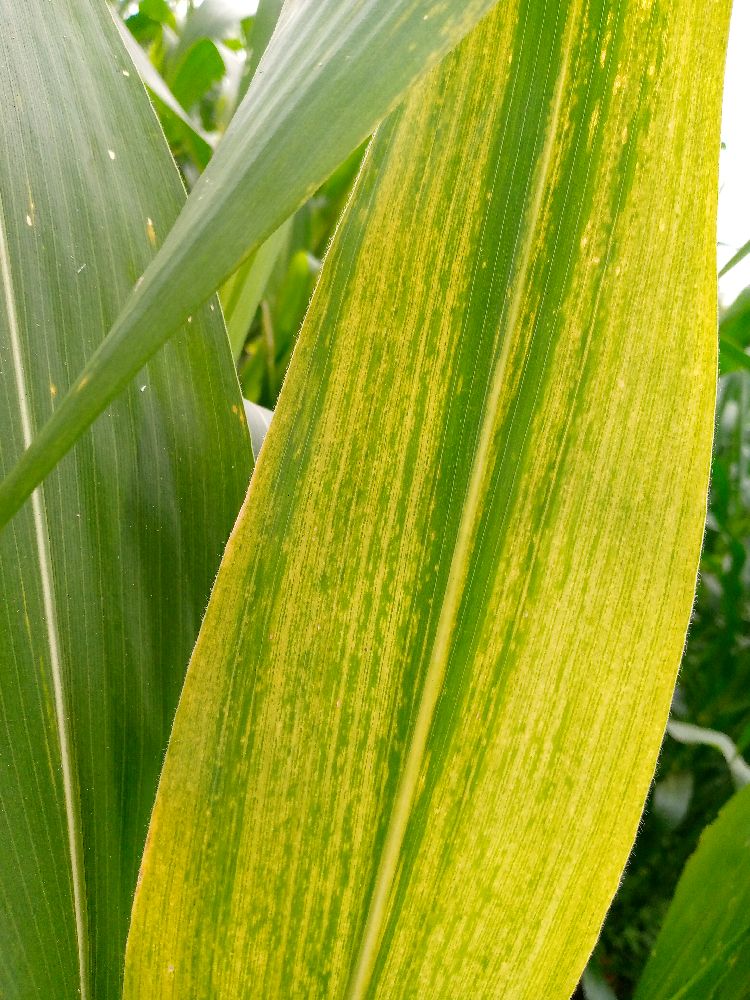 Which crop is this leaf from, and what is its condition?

maize, maize lethal necrosis
